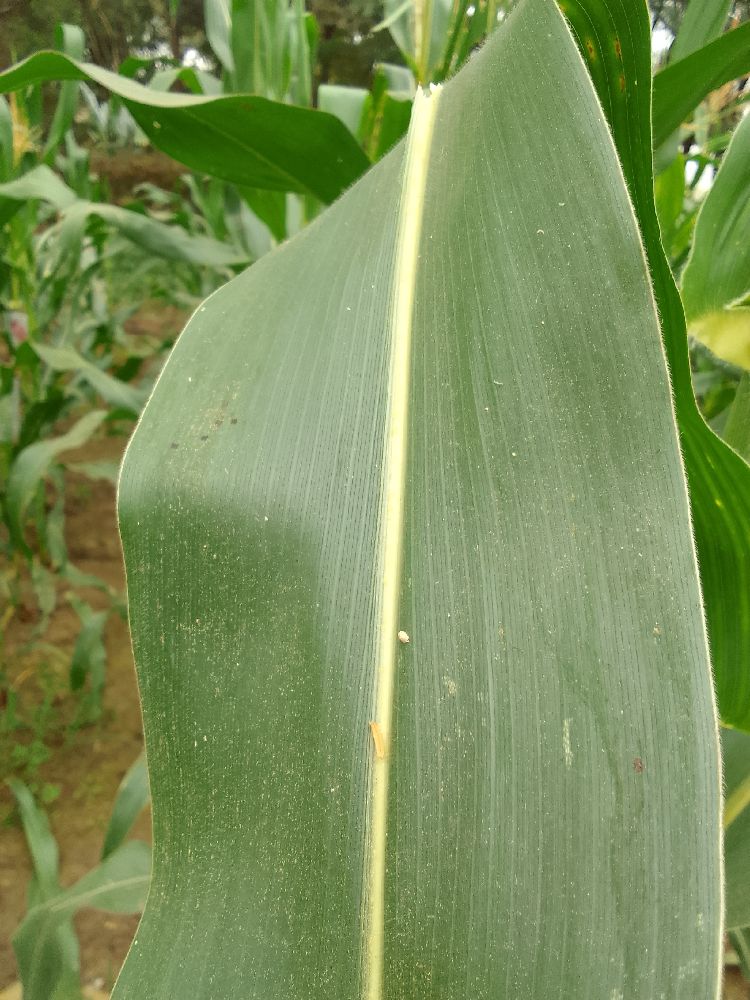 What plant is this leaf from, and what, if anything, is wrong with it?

maize, healthy
